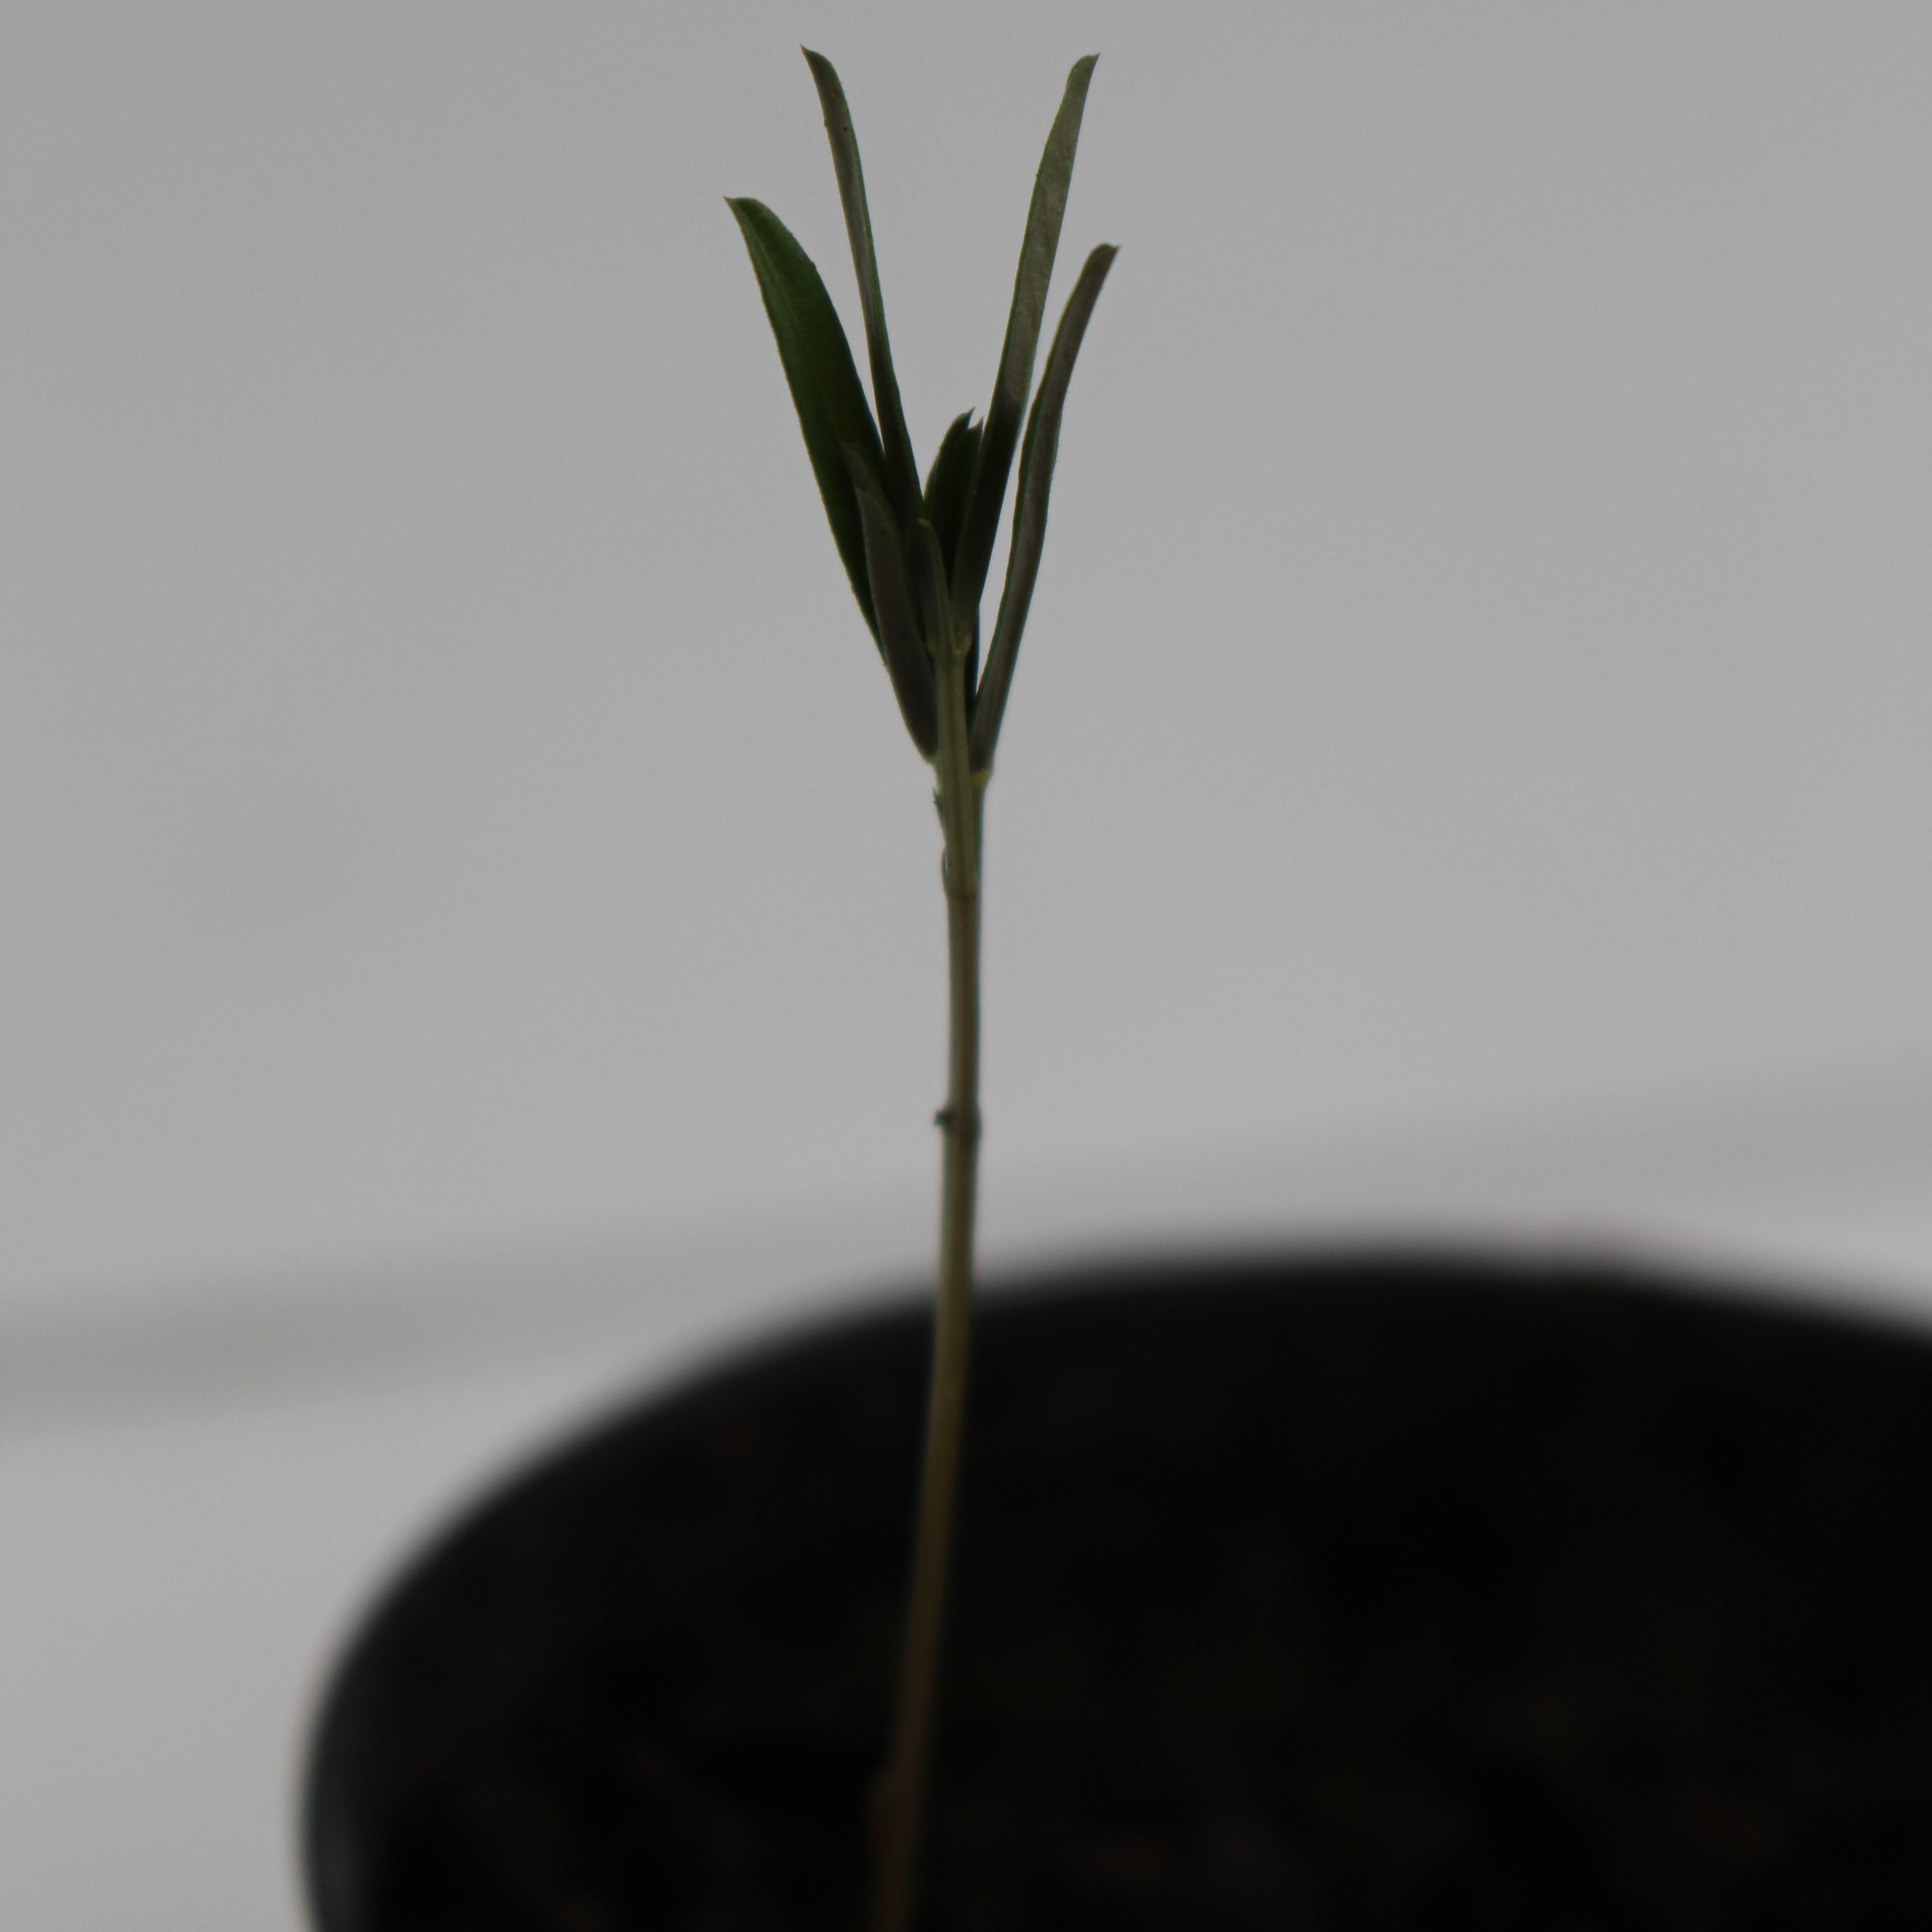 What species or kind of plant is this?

Vicia sativa
